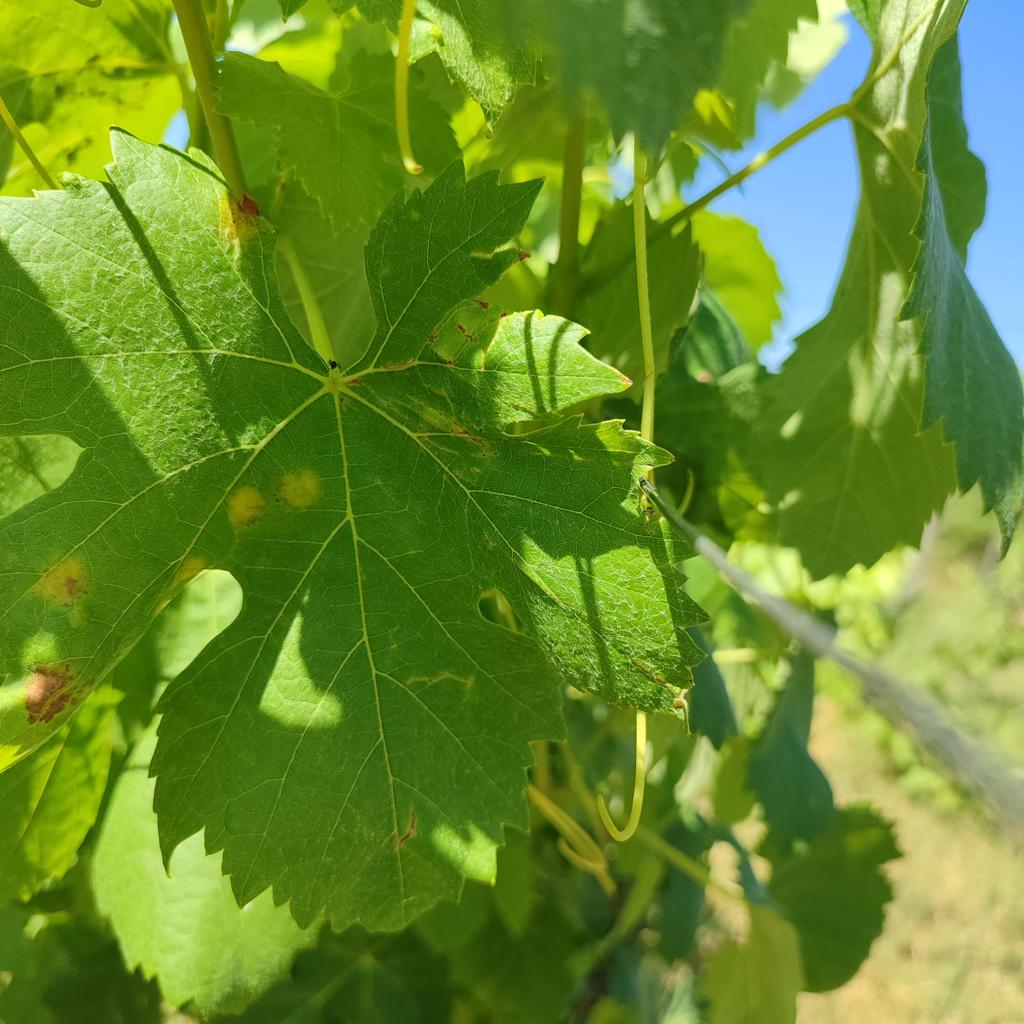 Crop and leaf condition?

grapevine, downy mildew
